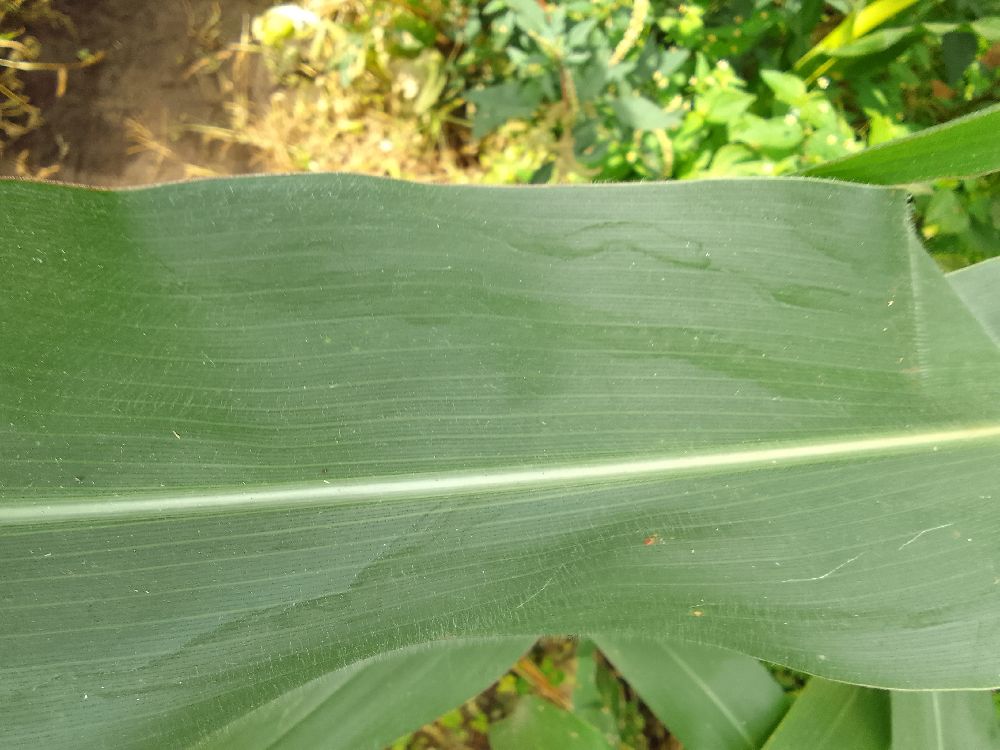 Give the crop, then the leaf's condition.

maize, healthy
